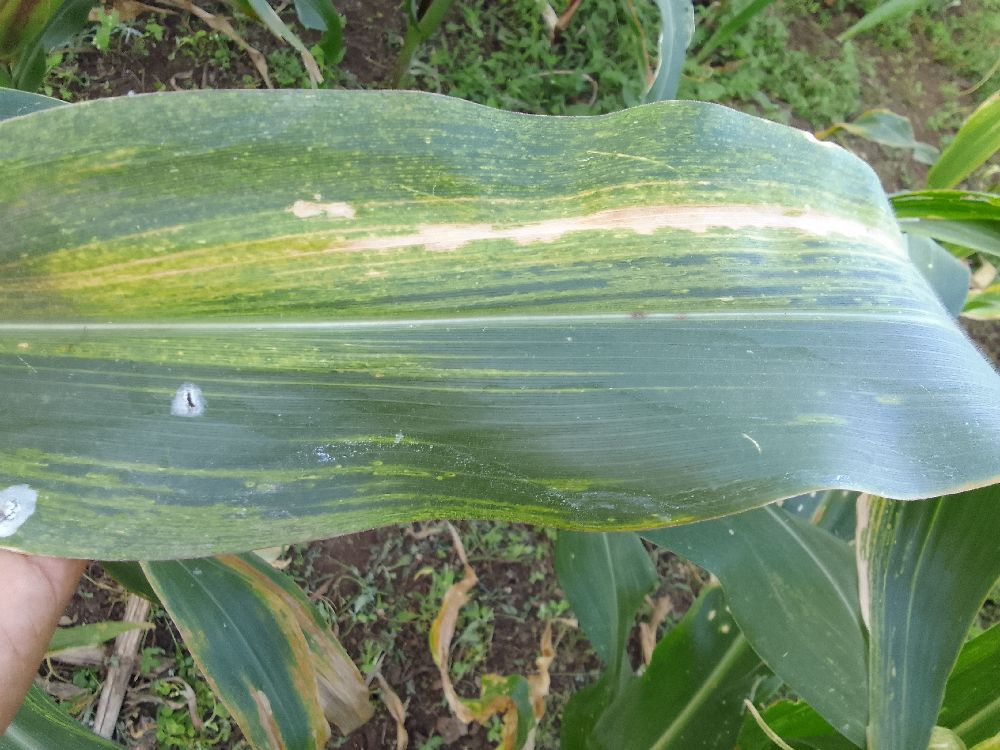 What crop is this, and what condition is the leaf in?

maize, maize lethal necrosis
